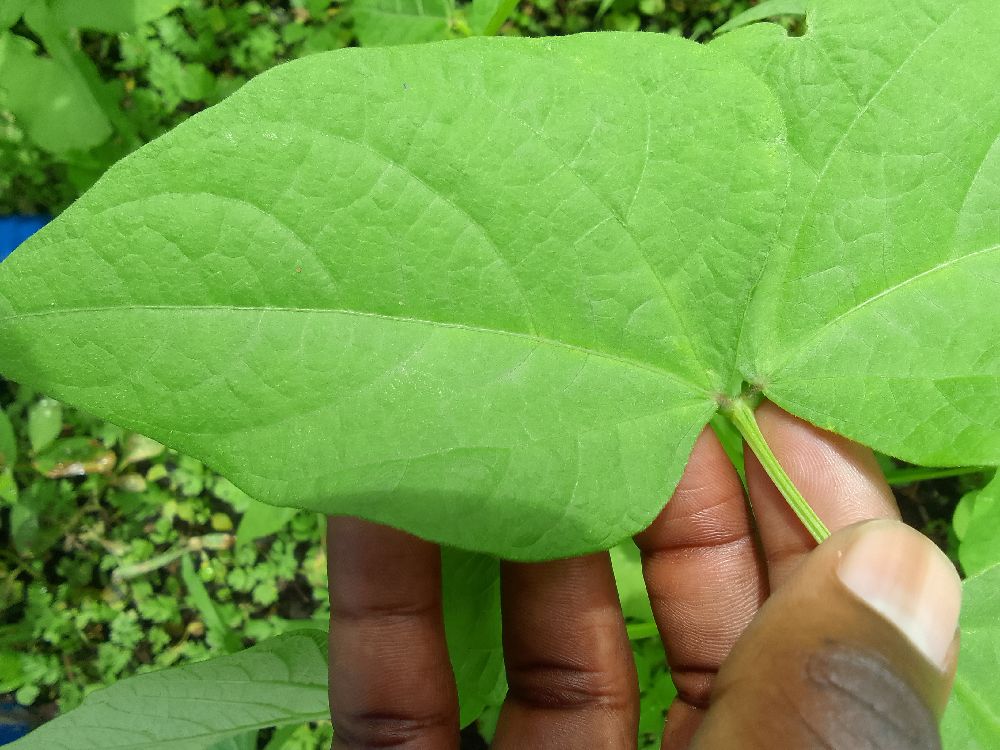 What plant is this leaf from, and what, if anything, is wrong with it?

common bean, healthy
